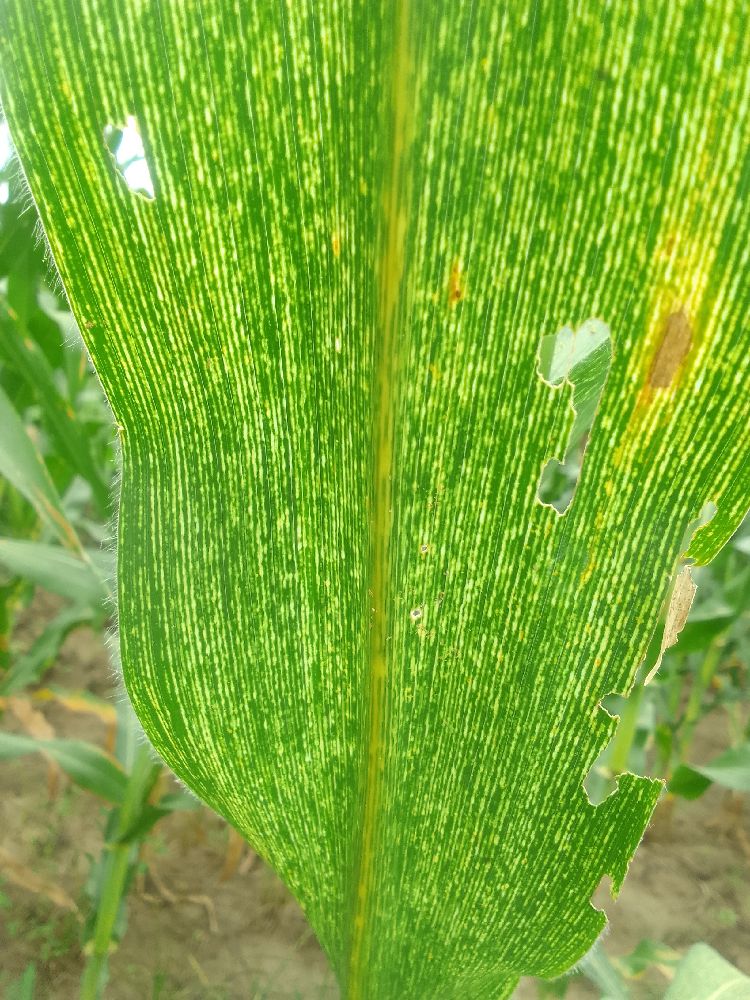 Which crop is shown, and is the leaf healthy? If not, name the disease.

maize, maize streak virus
